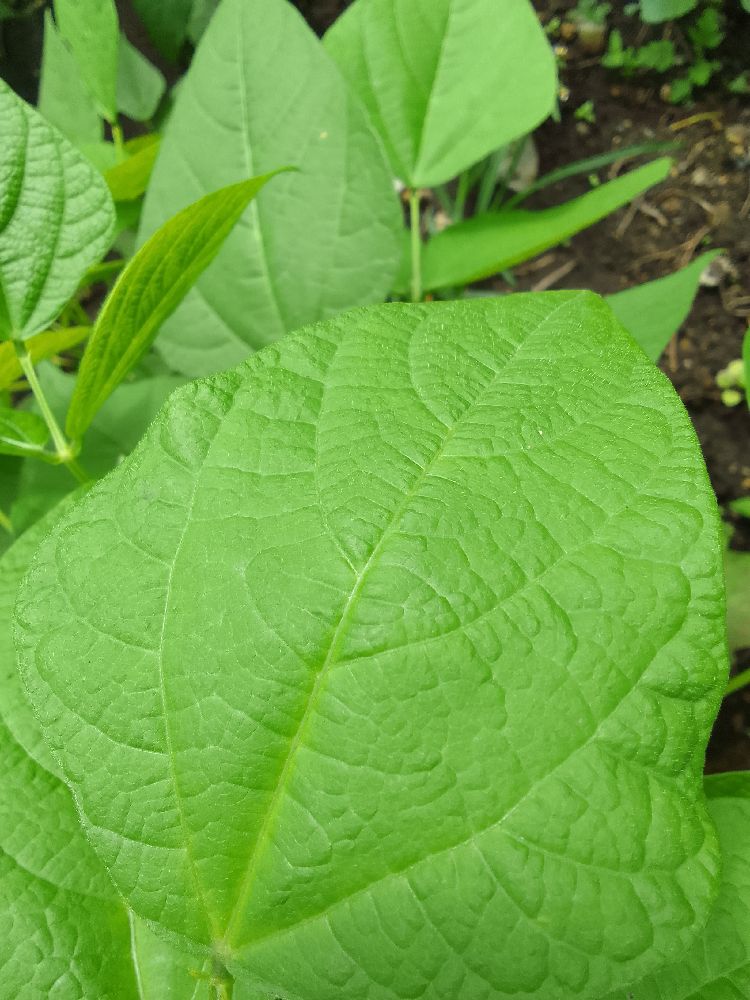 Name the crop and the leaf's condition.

common bean, healthy
